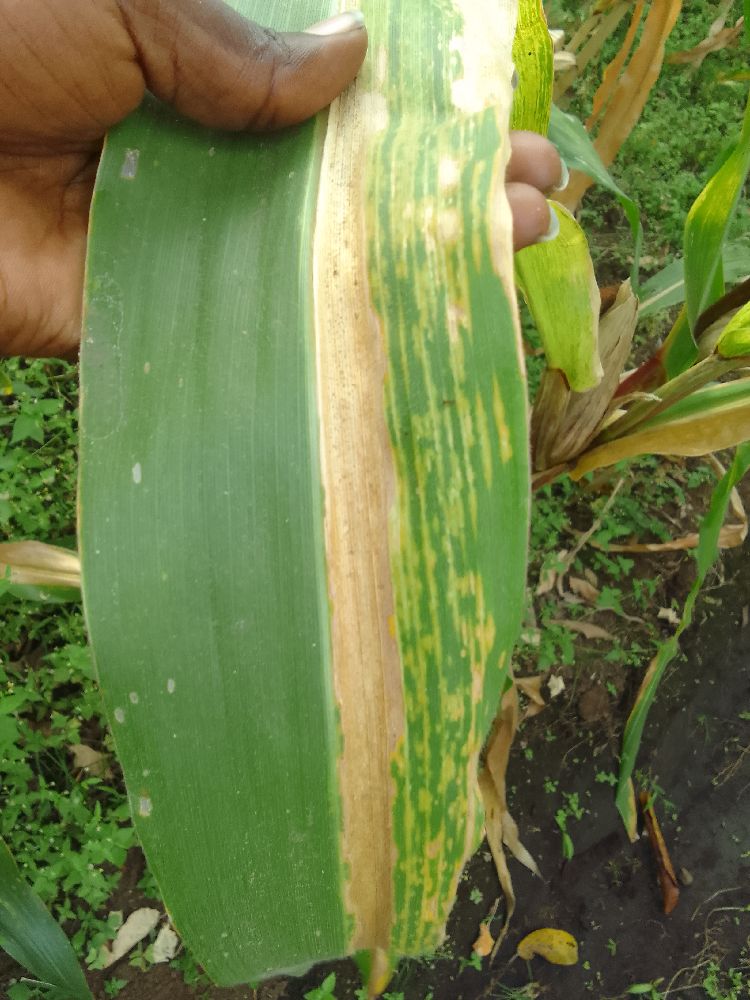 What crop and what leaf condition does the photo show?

maize, maize lethal necrosis
